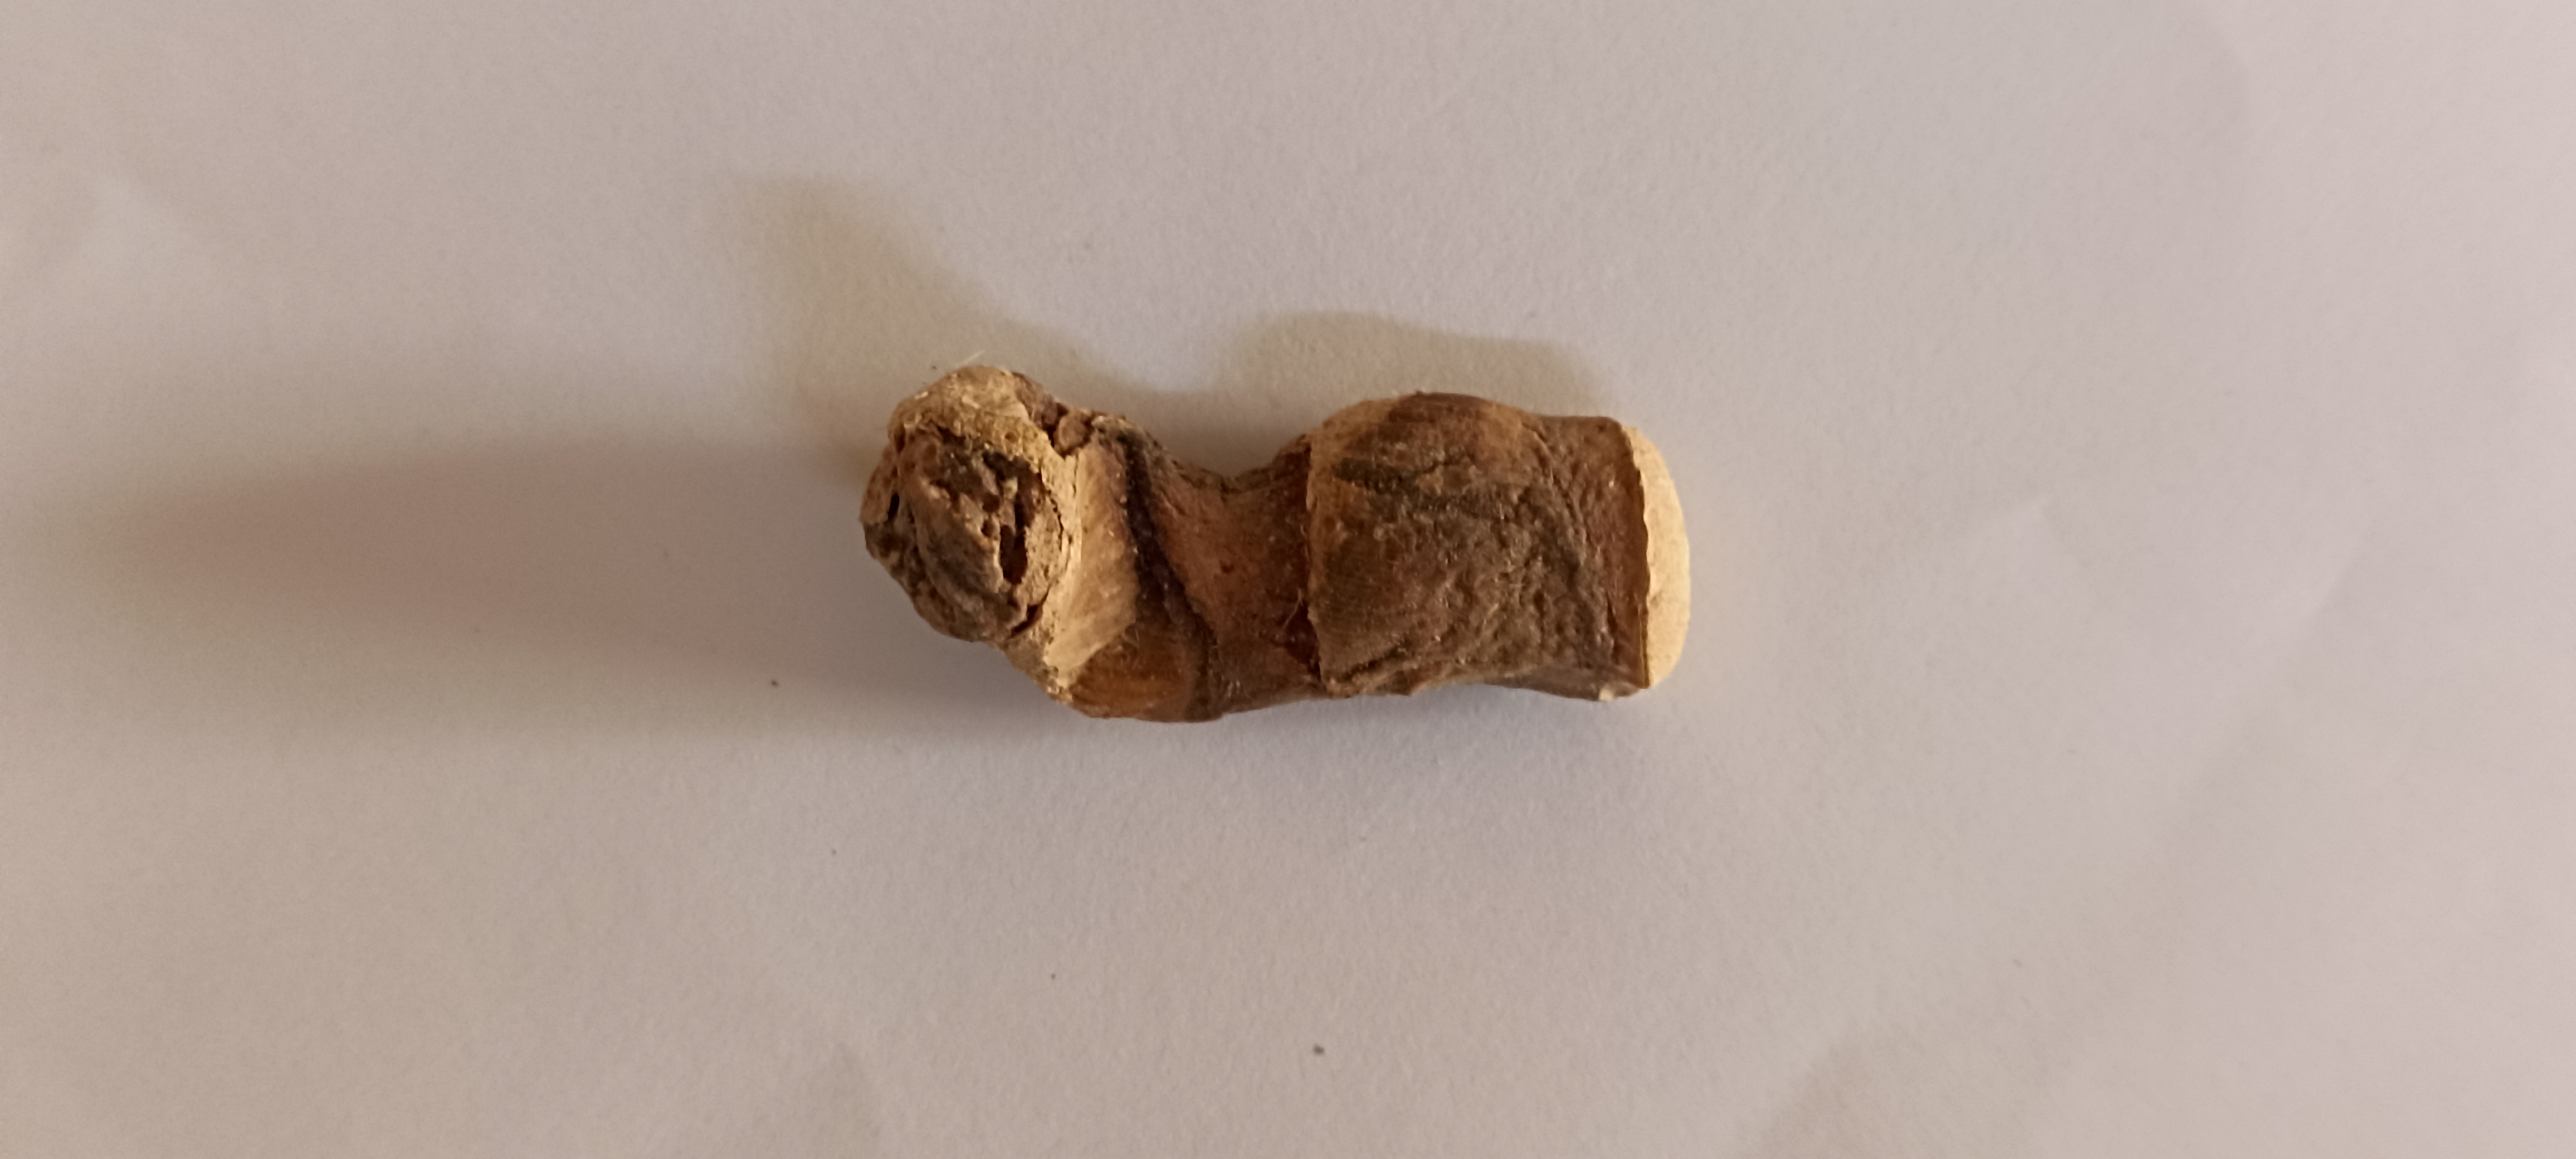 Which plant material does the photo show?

vekhand
